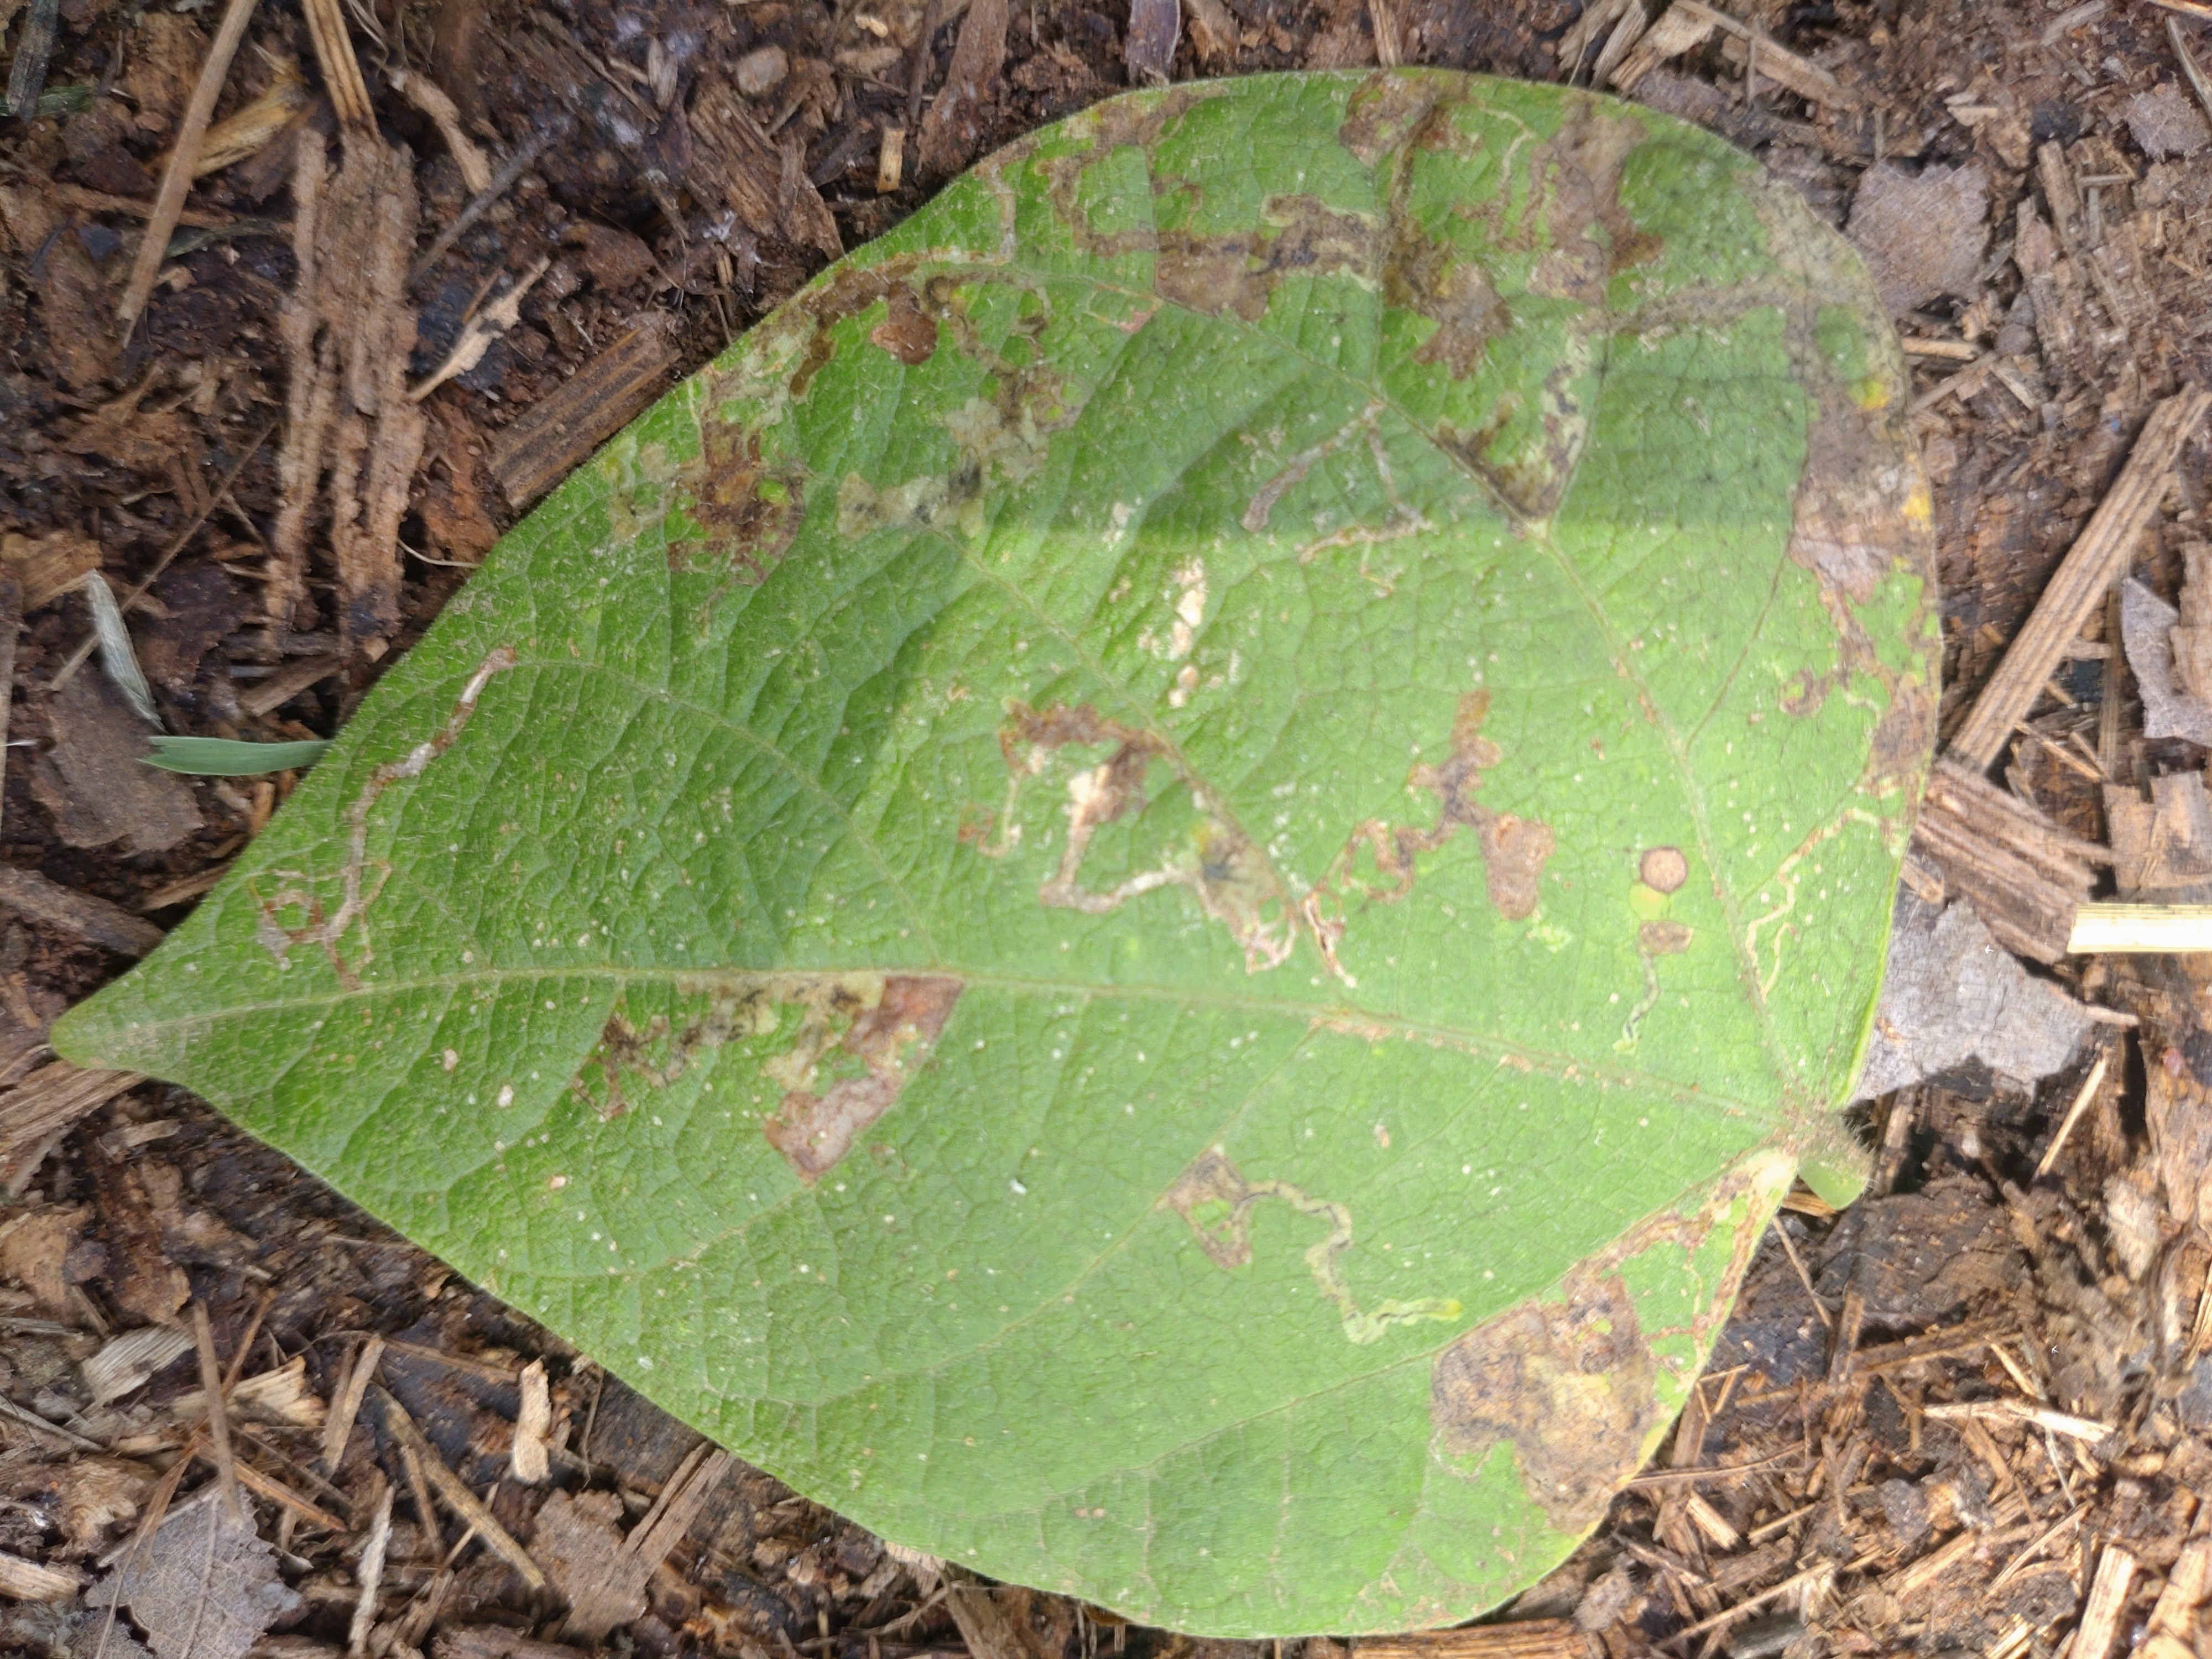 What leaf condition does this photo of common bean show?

anthracnose
